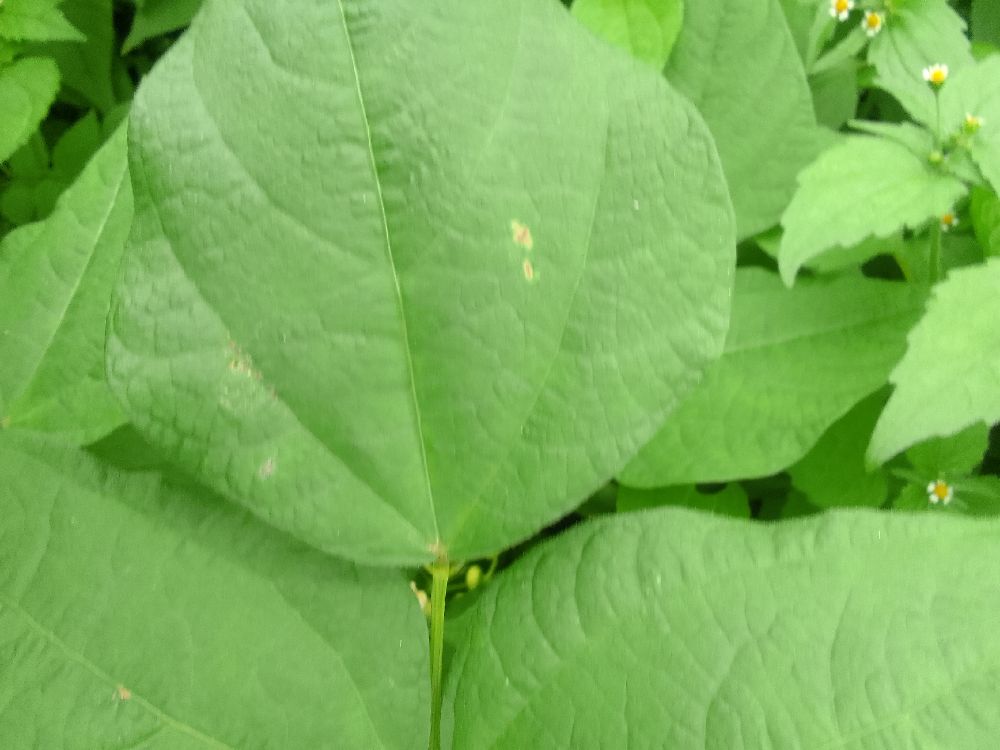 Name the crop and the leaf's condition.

common bean, healthy
